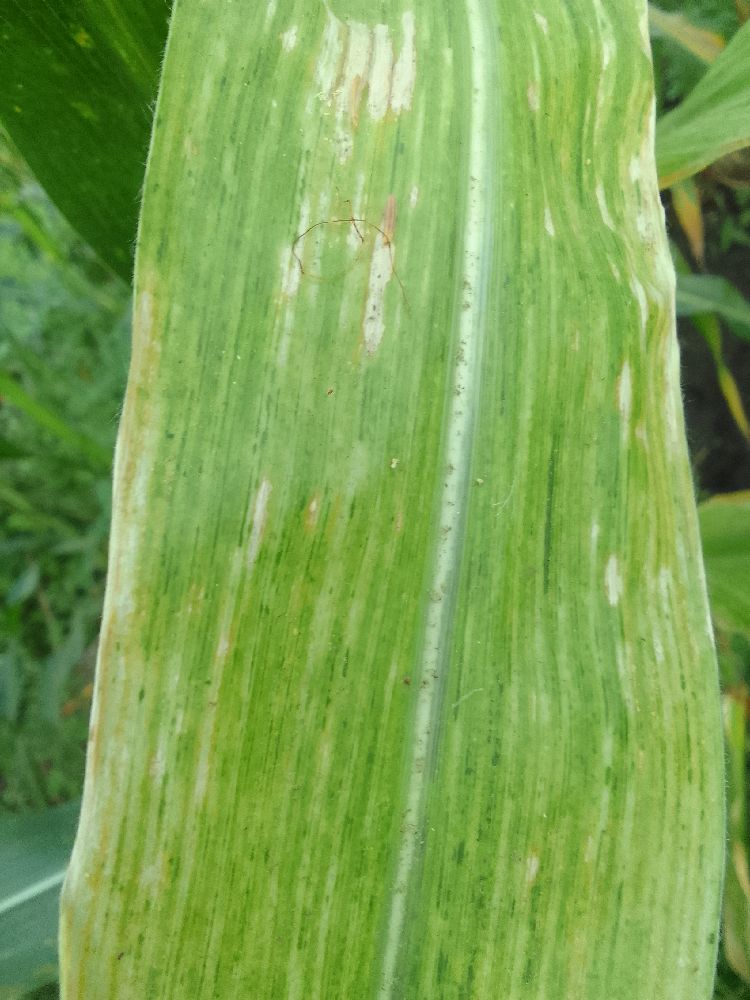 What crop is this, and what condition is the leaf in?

maize, maize lethal necrosis
